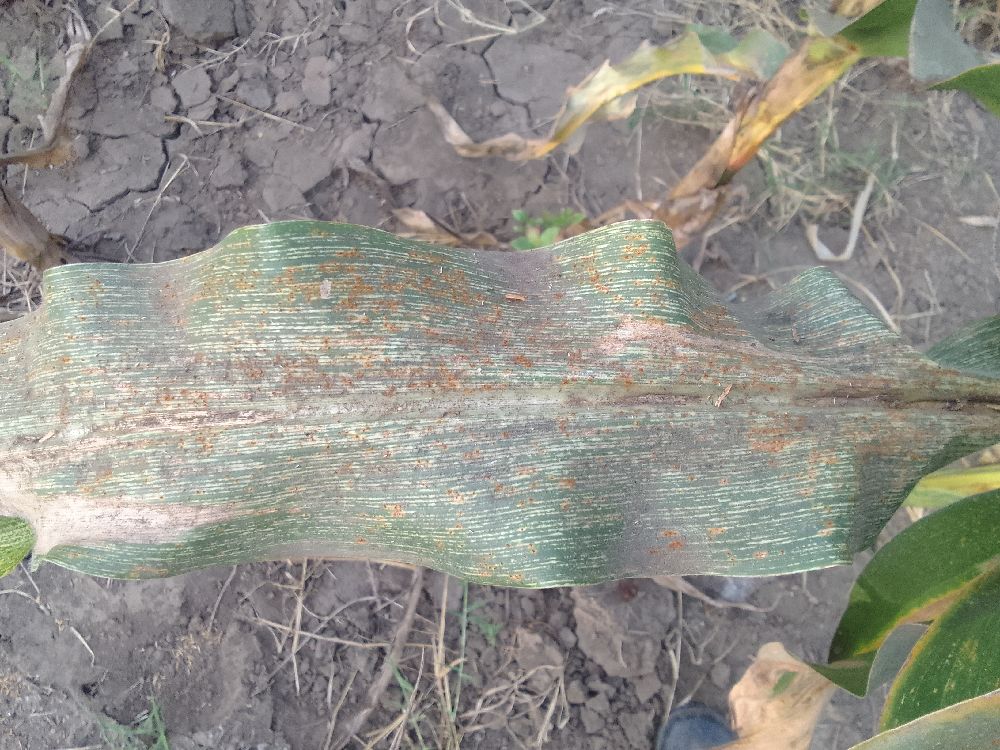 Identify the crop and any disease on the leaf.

maize, maize streak virus
